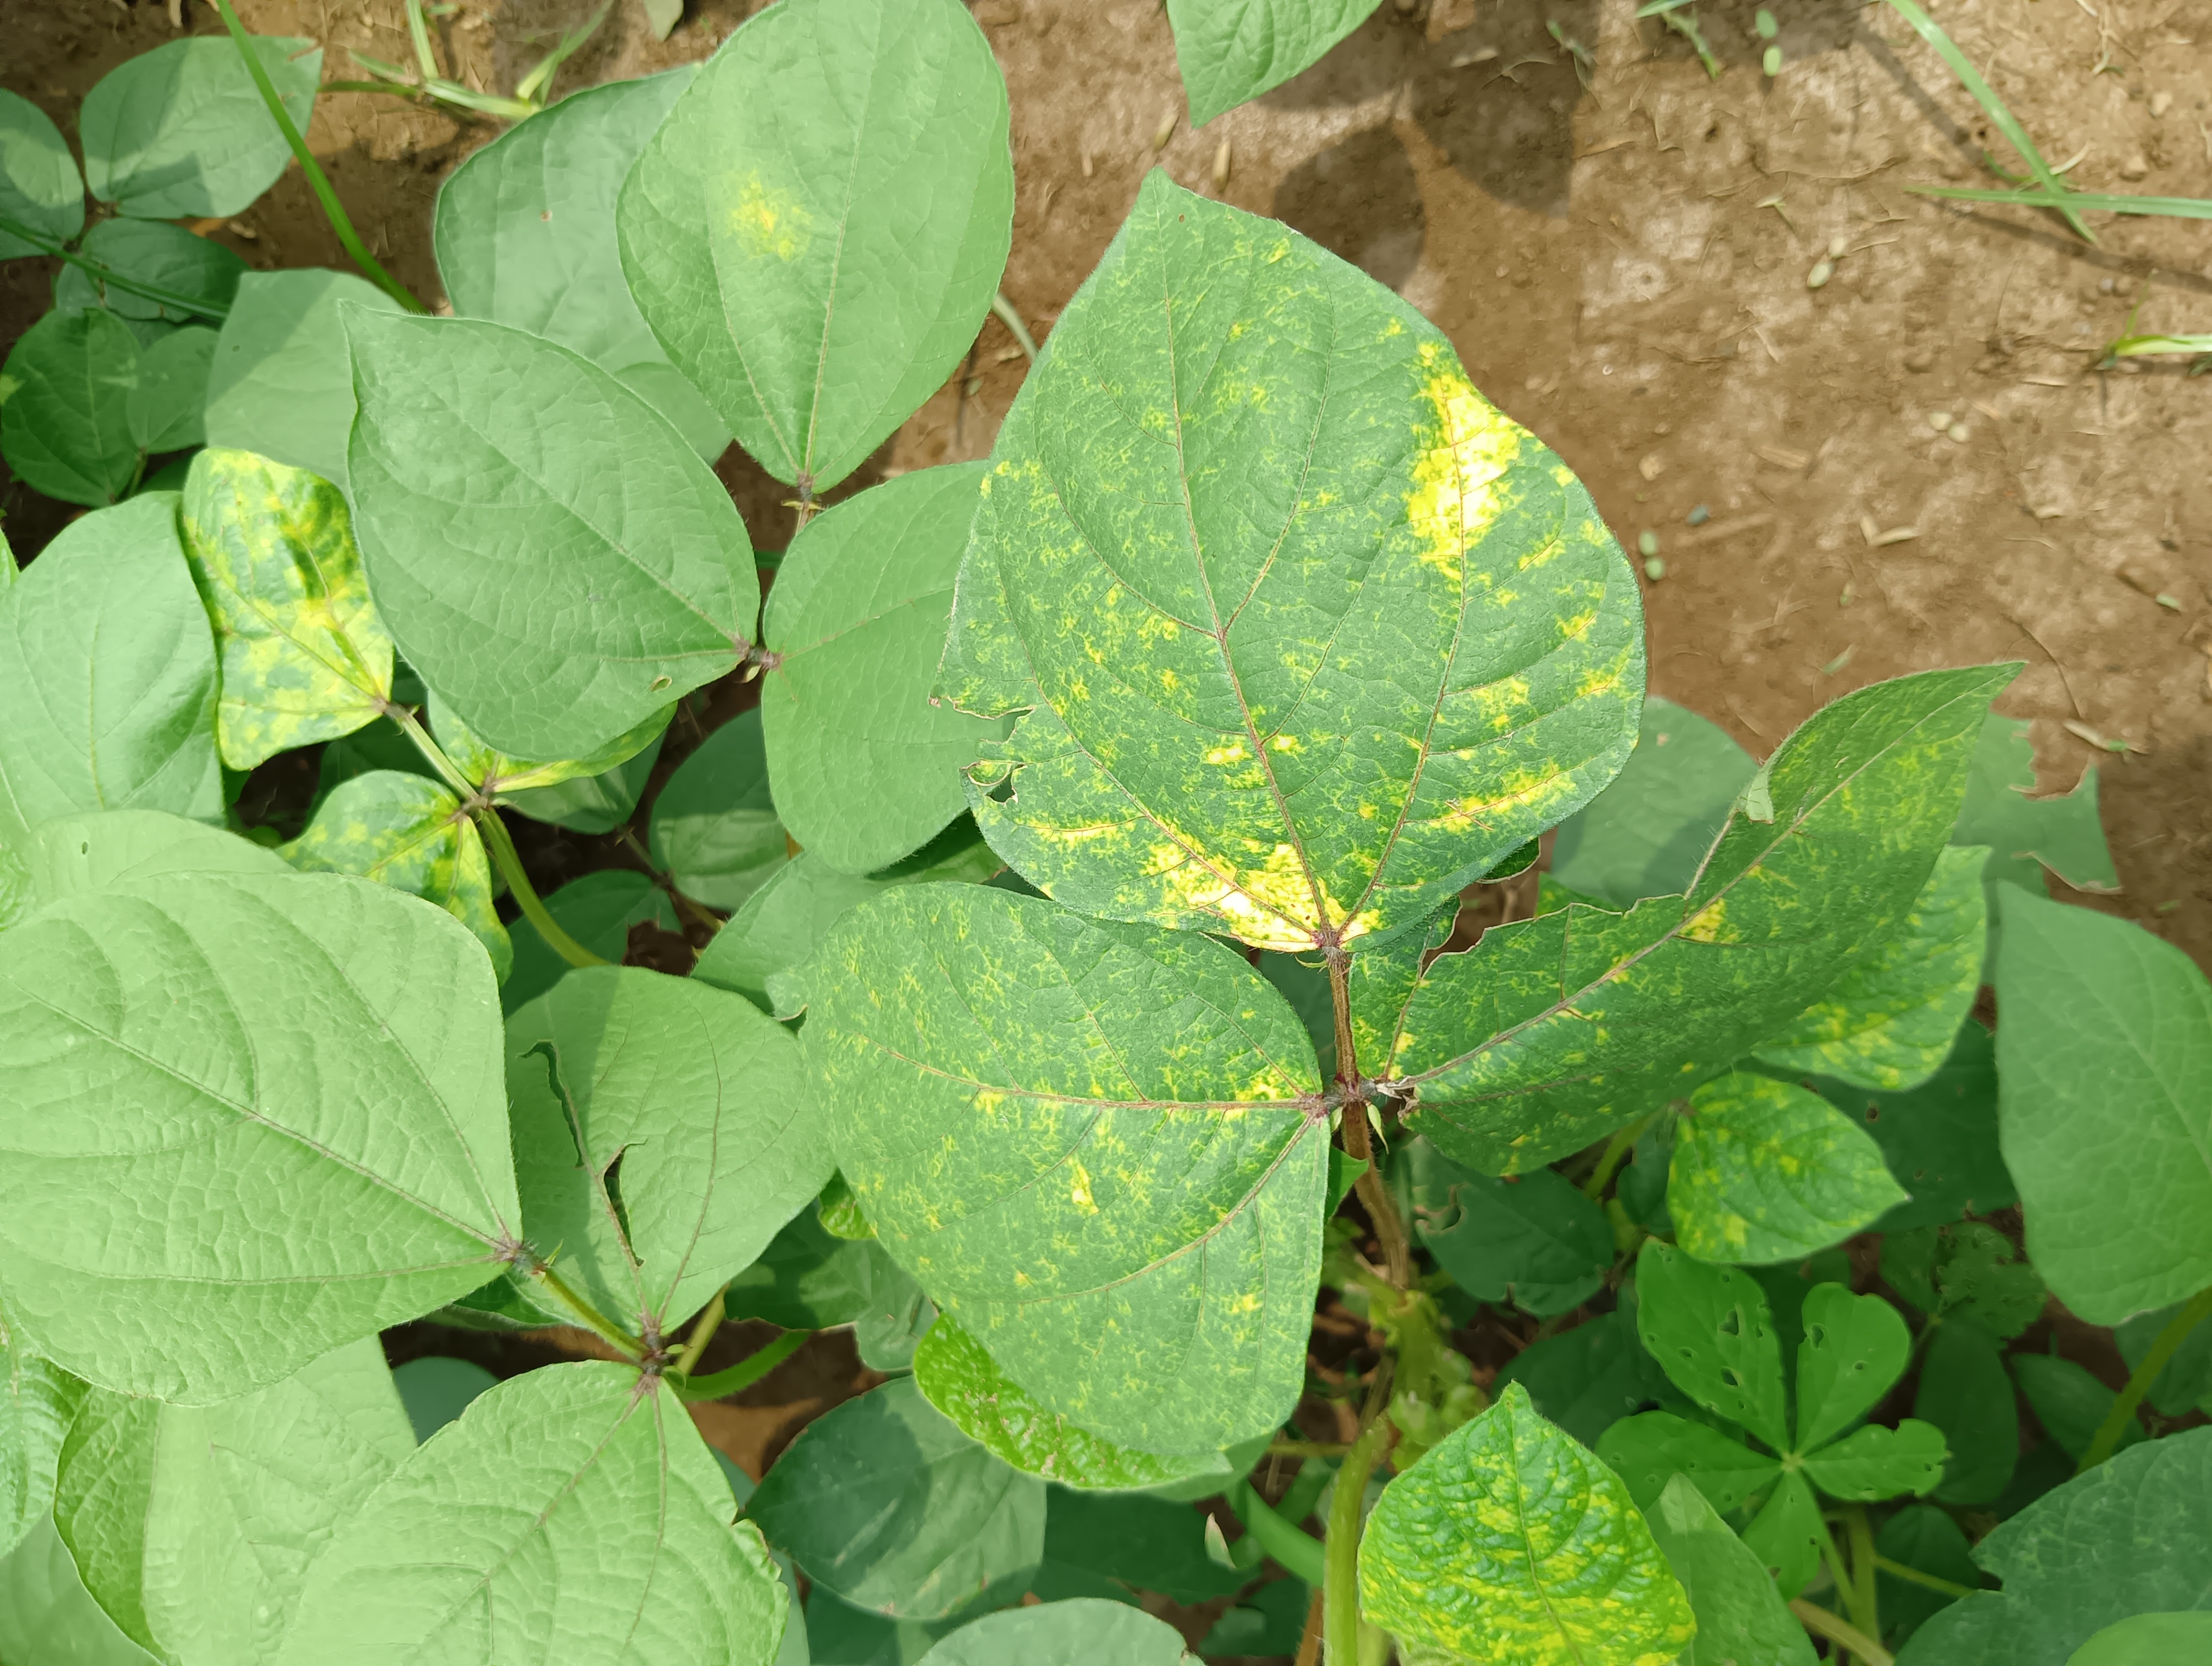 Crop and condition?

mungbean, yellow mosaic
